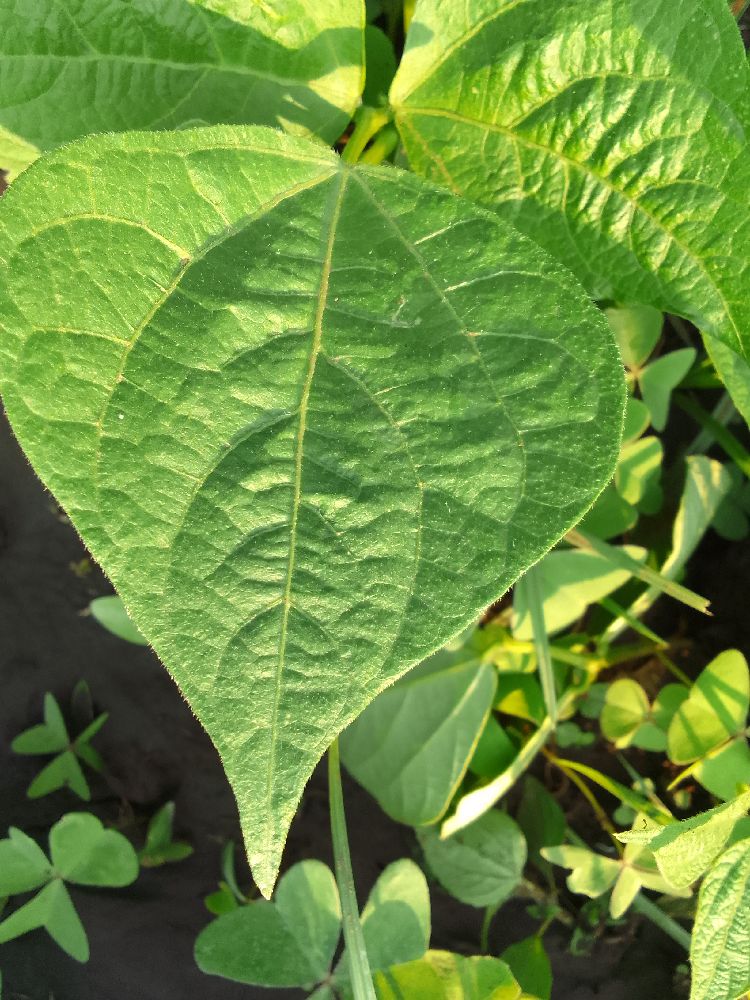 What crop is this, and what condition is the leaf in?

common bean, healthy
